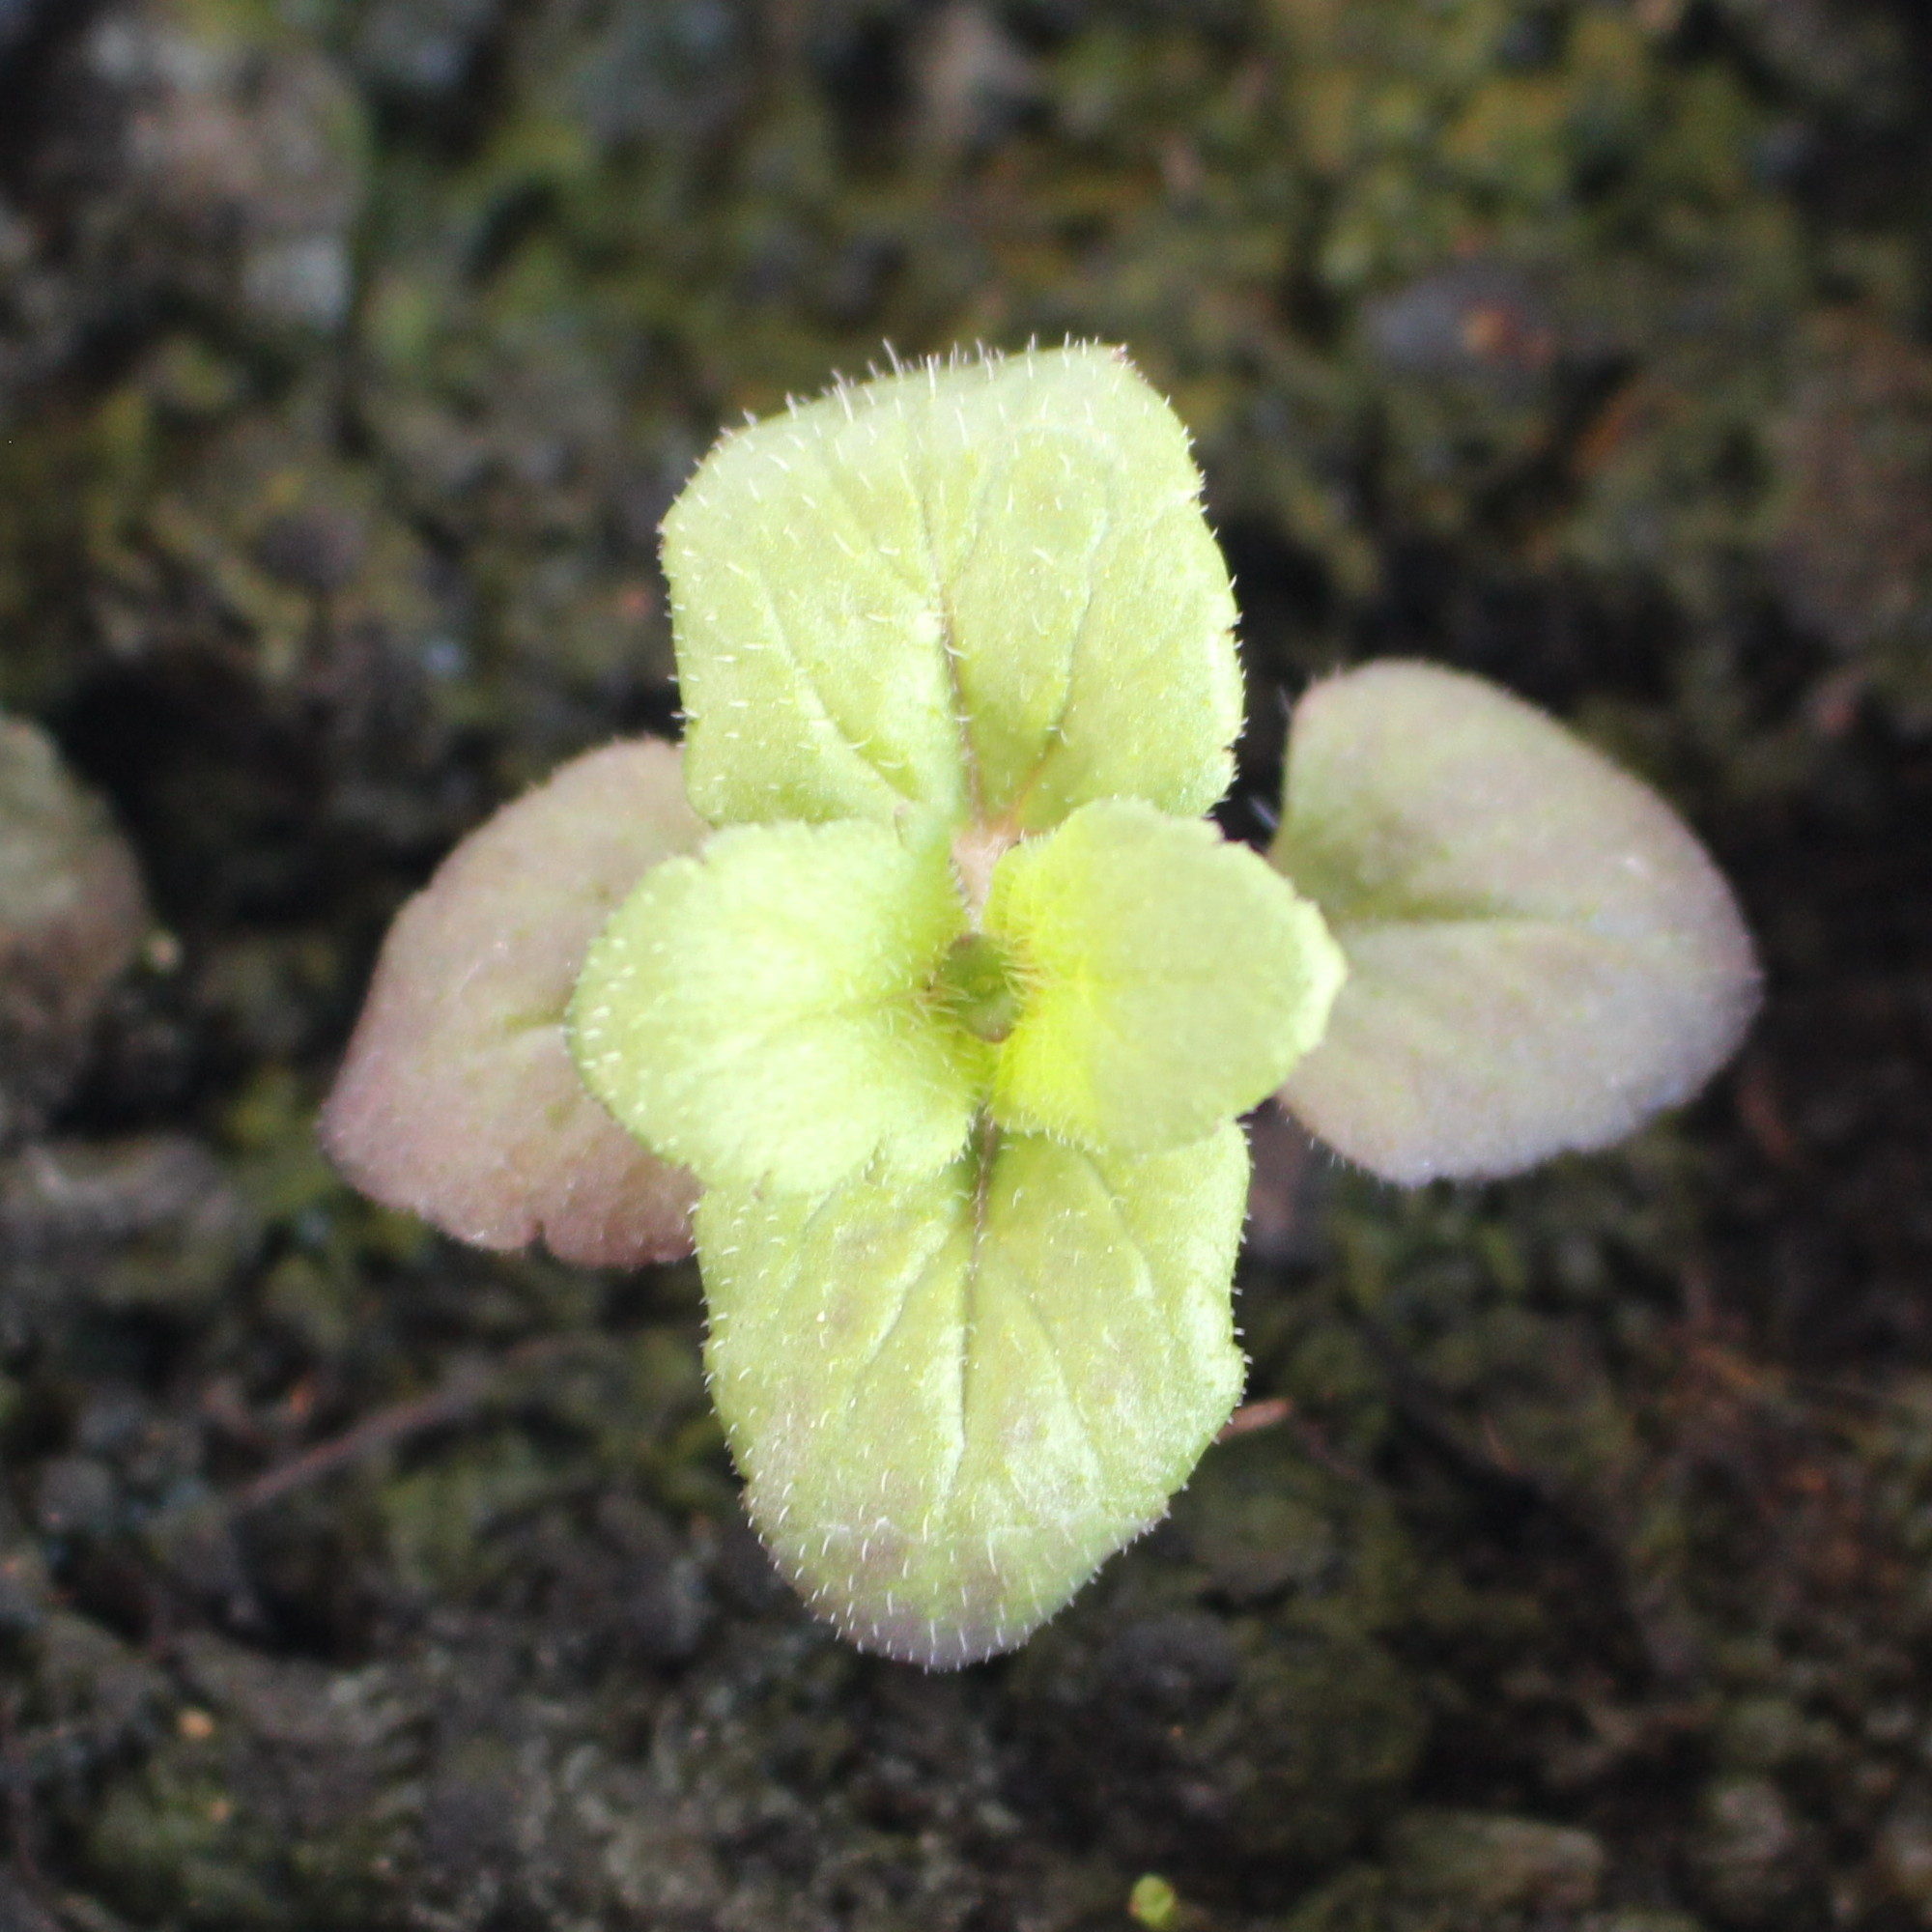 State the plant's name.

Veronica persica
